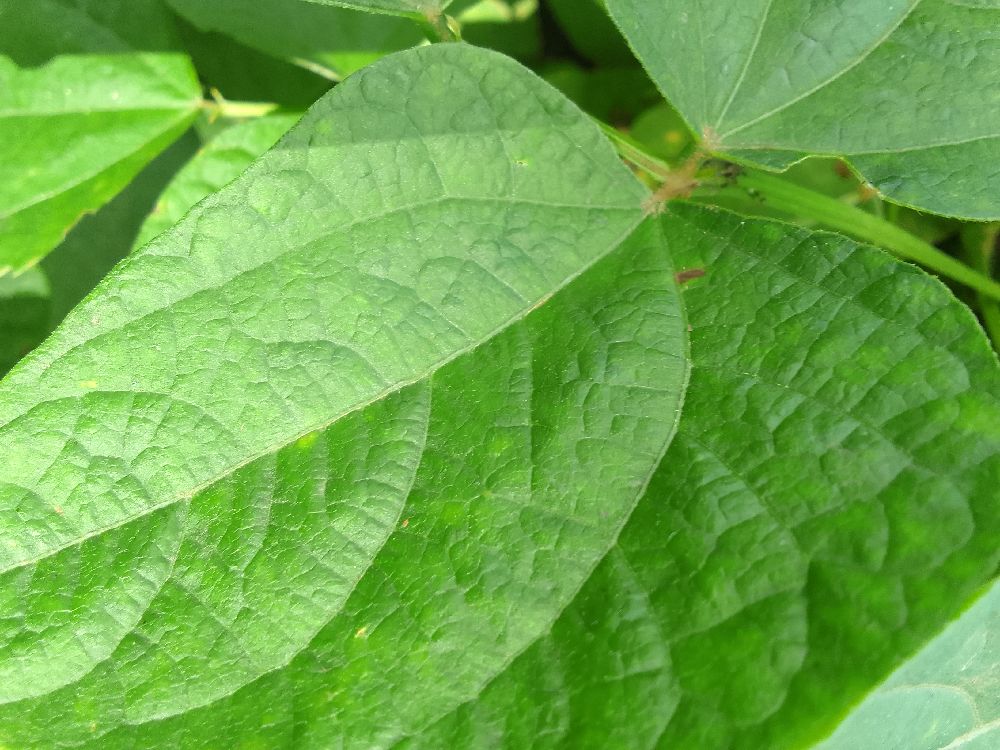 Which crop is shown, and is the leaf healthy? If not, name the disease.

common bean, healthy
